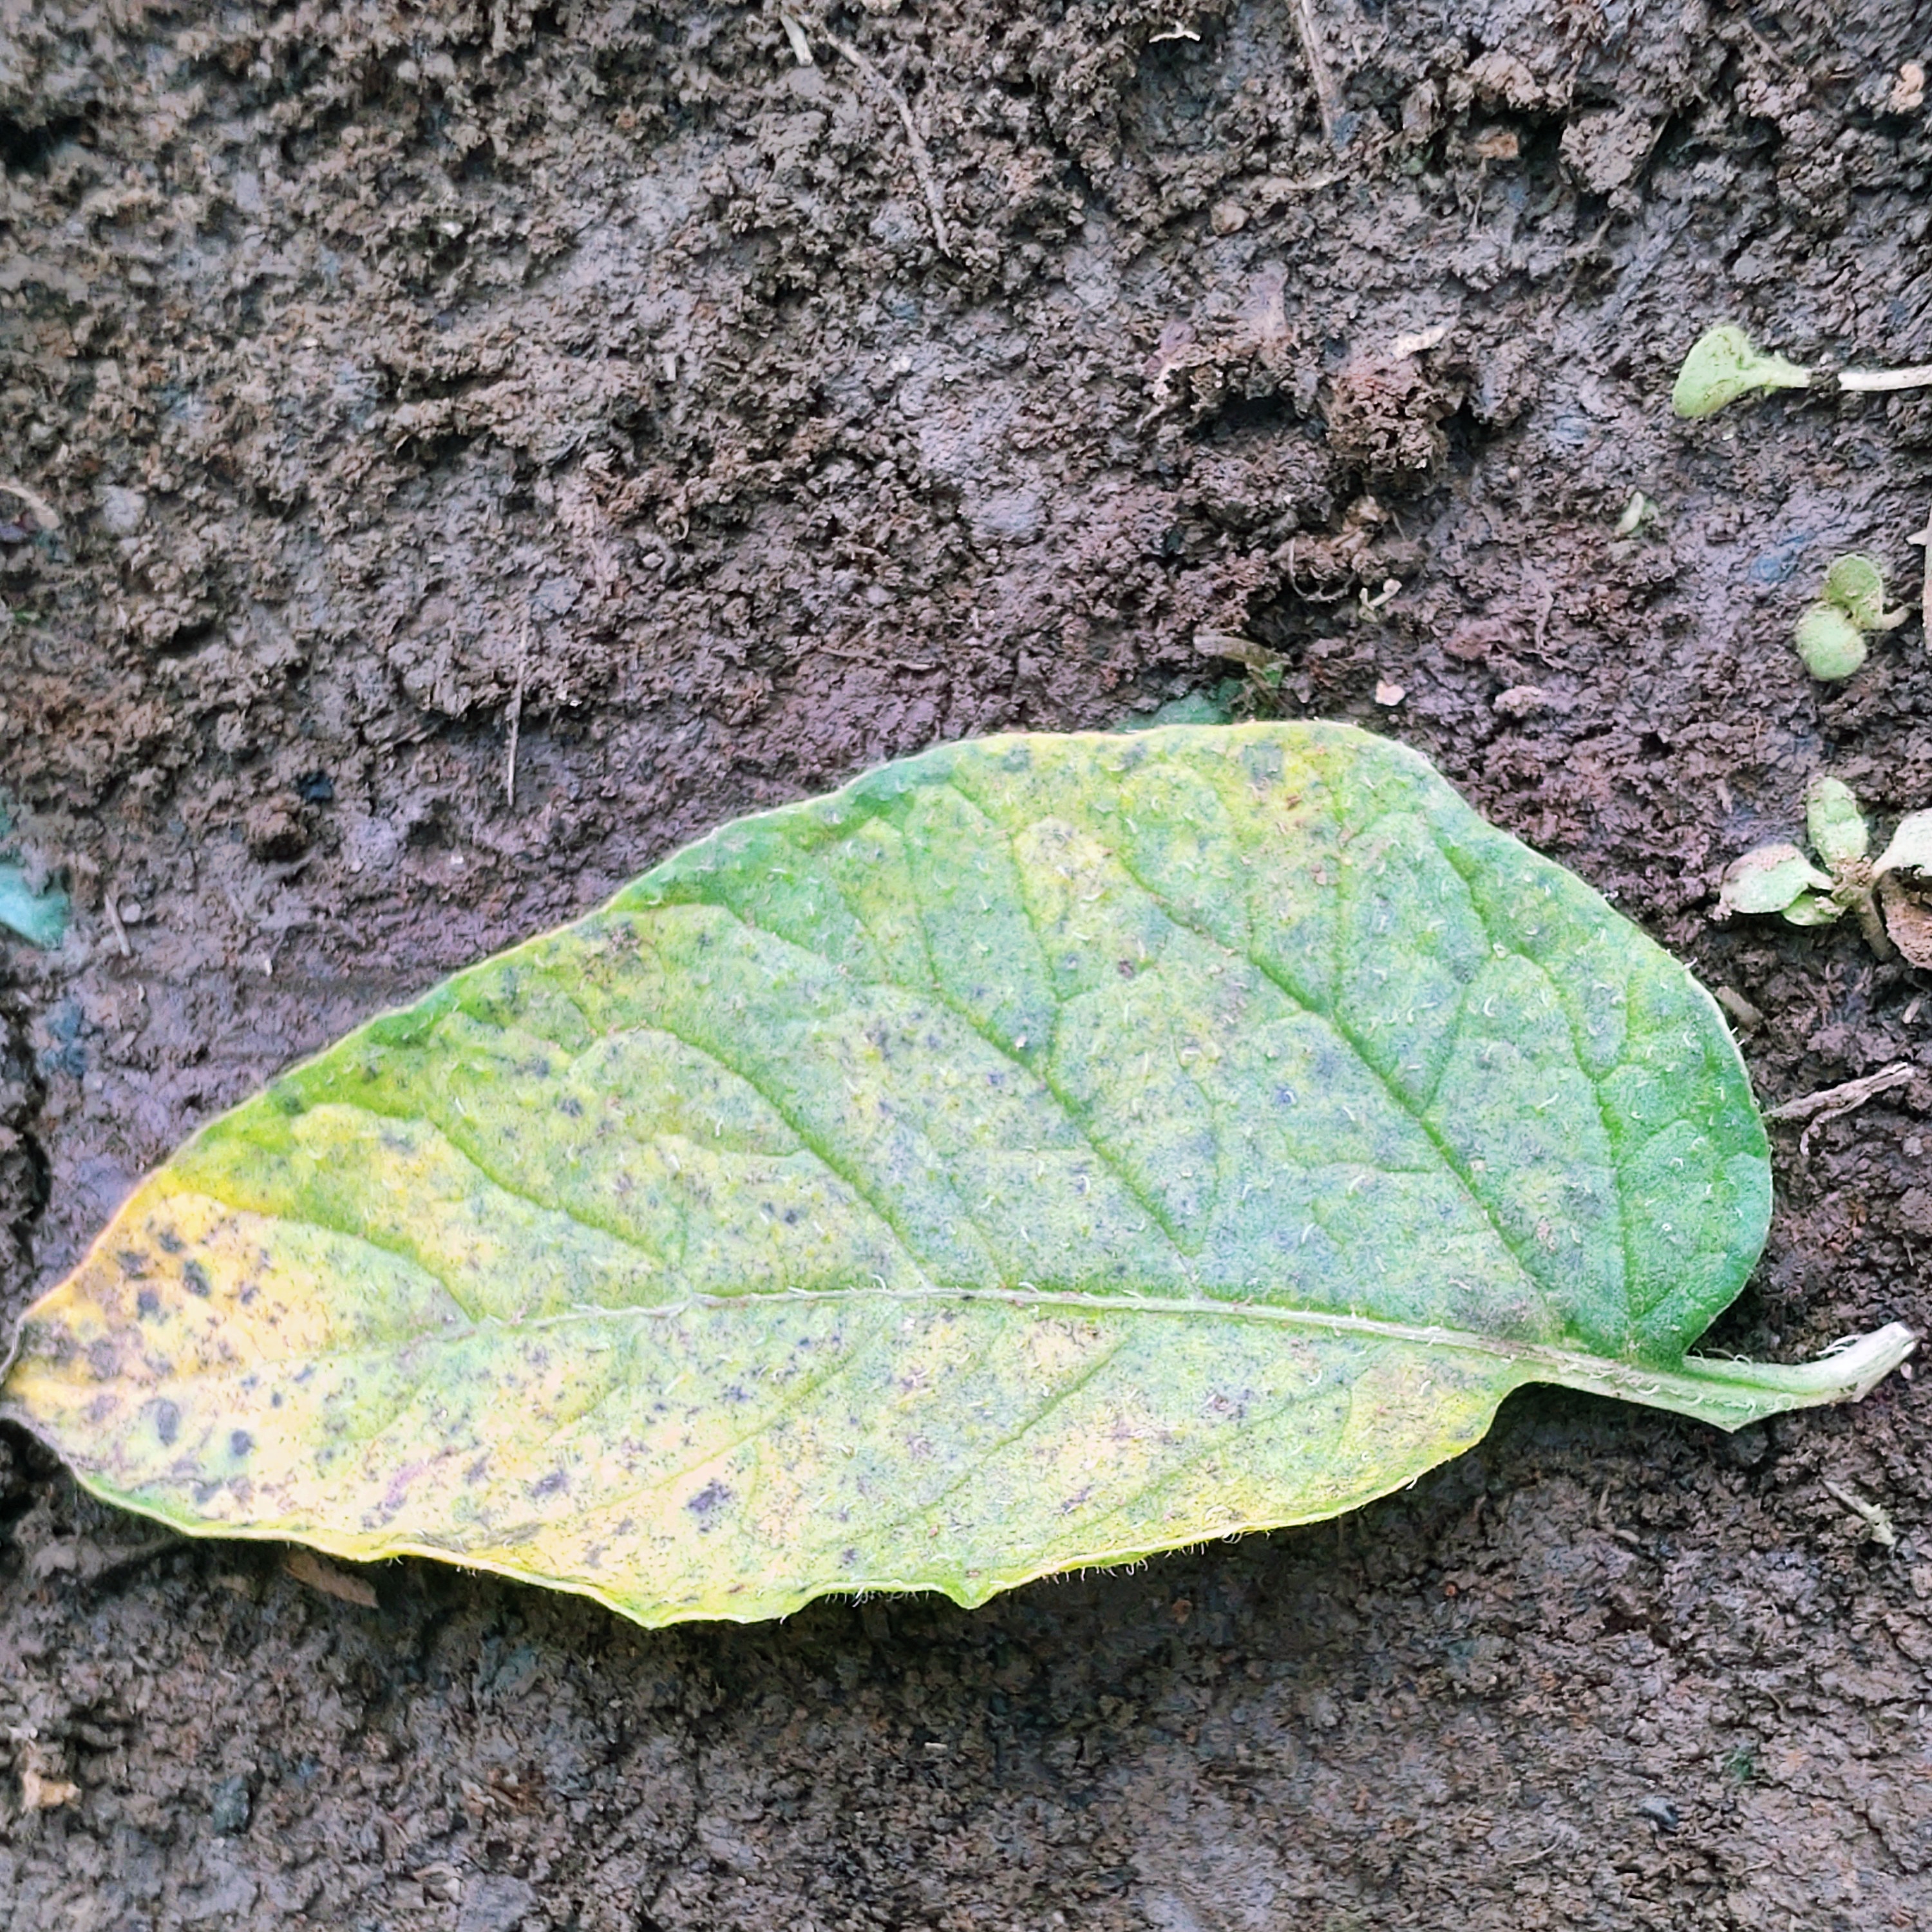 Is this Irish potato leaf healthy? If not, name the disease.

late blight
